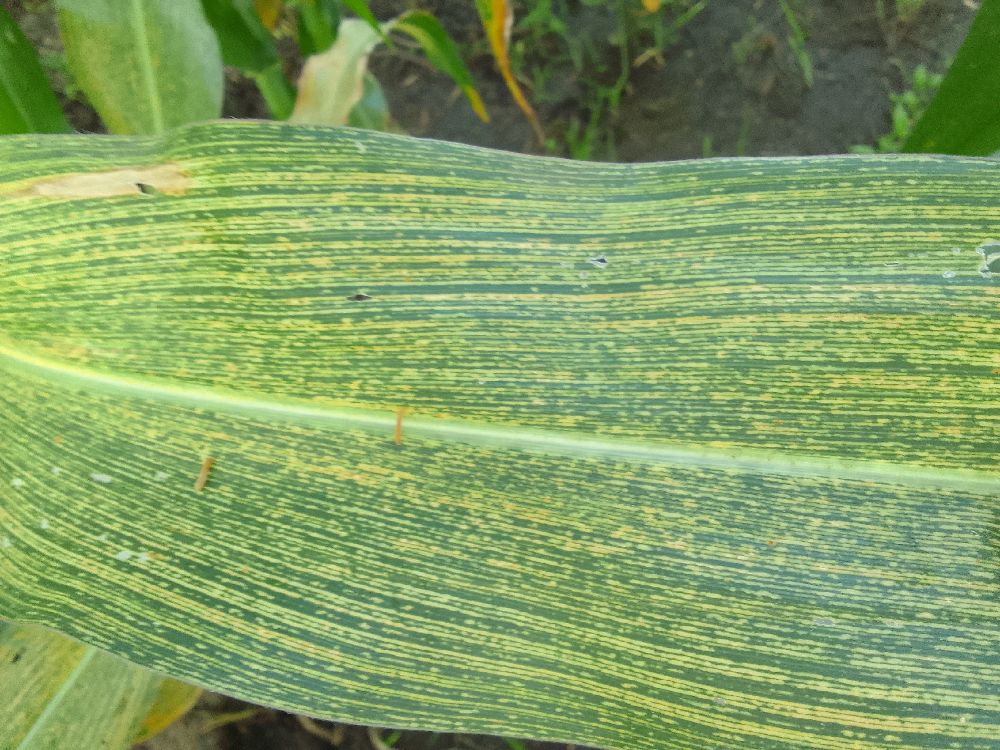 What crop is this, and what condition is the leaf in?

maize, maize streak virus
